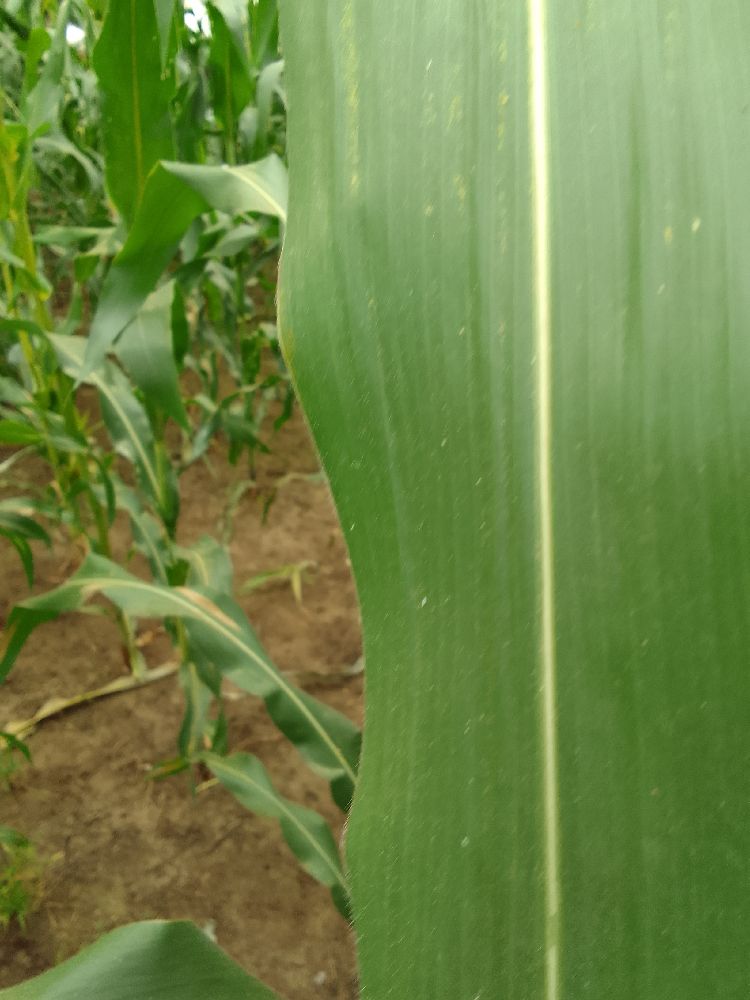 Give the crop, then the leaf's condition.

maize, healthy
